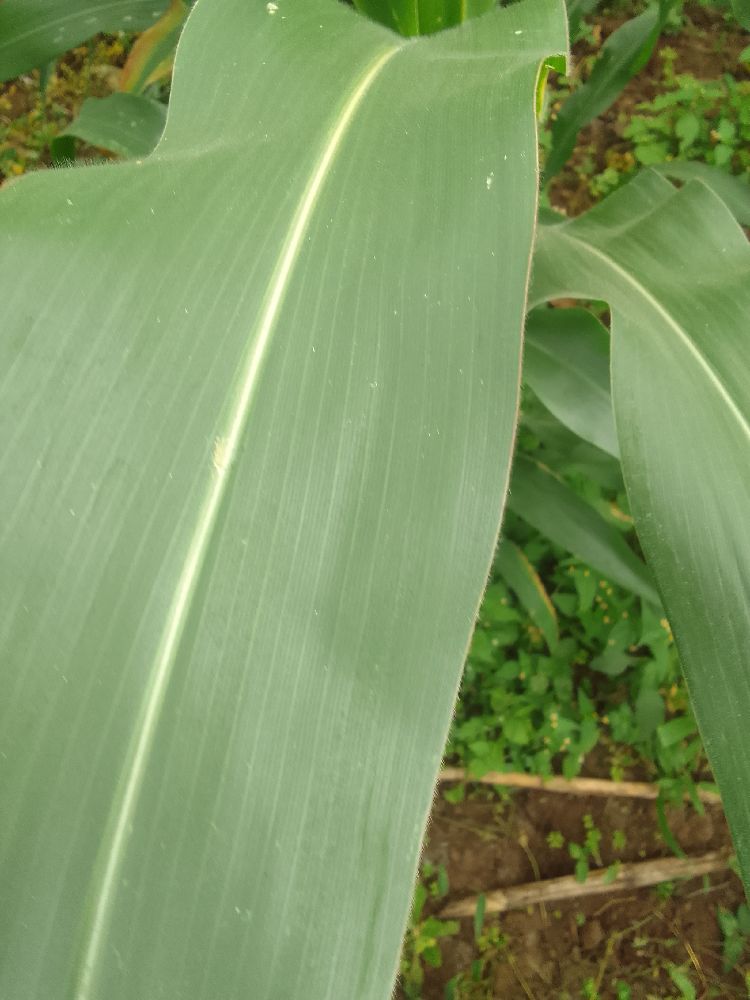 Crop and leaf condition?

maize, healthy
